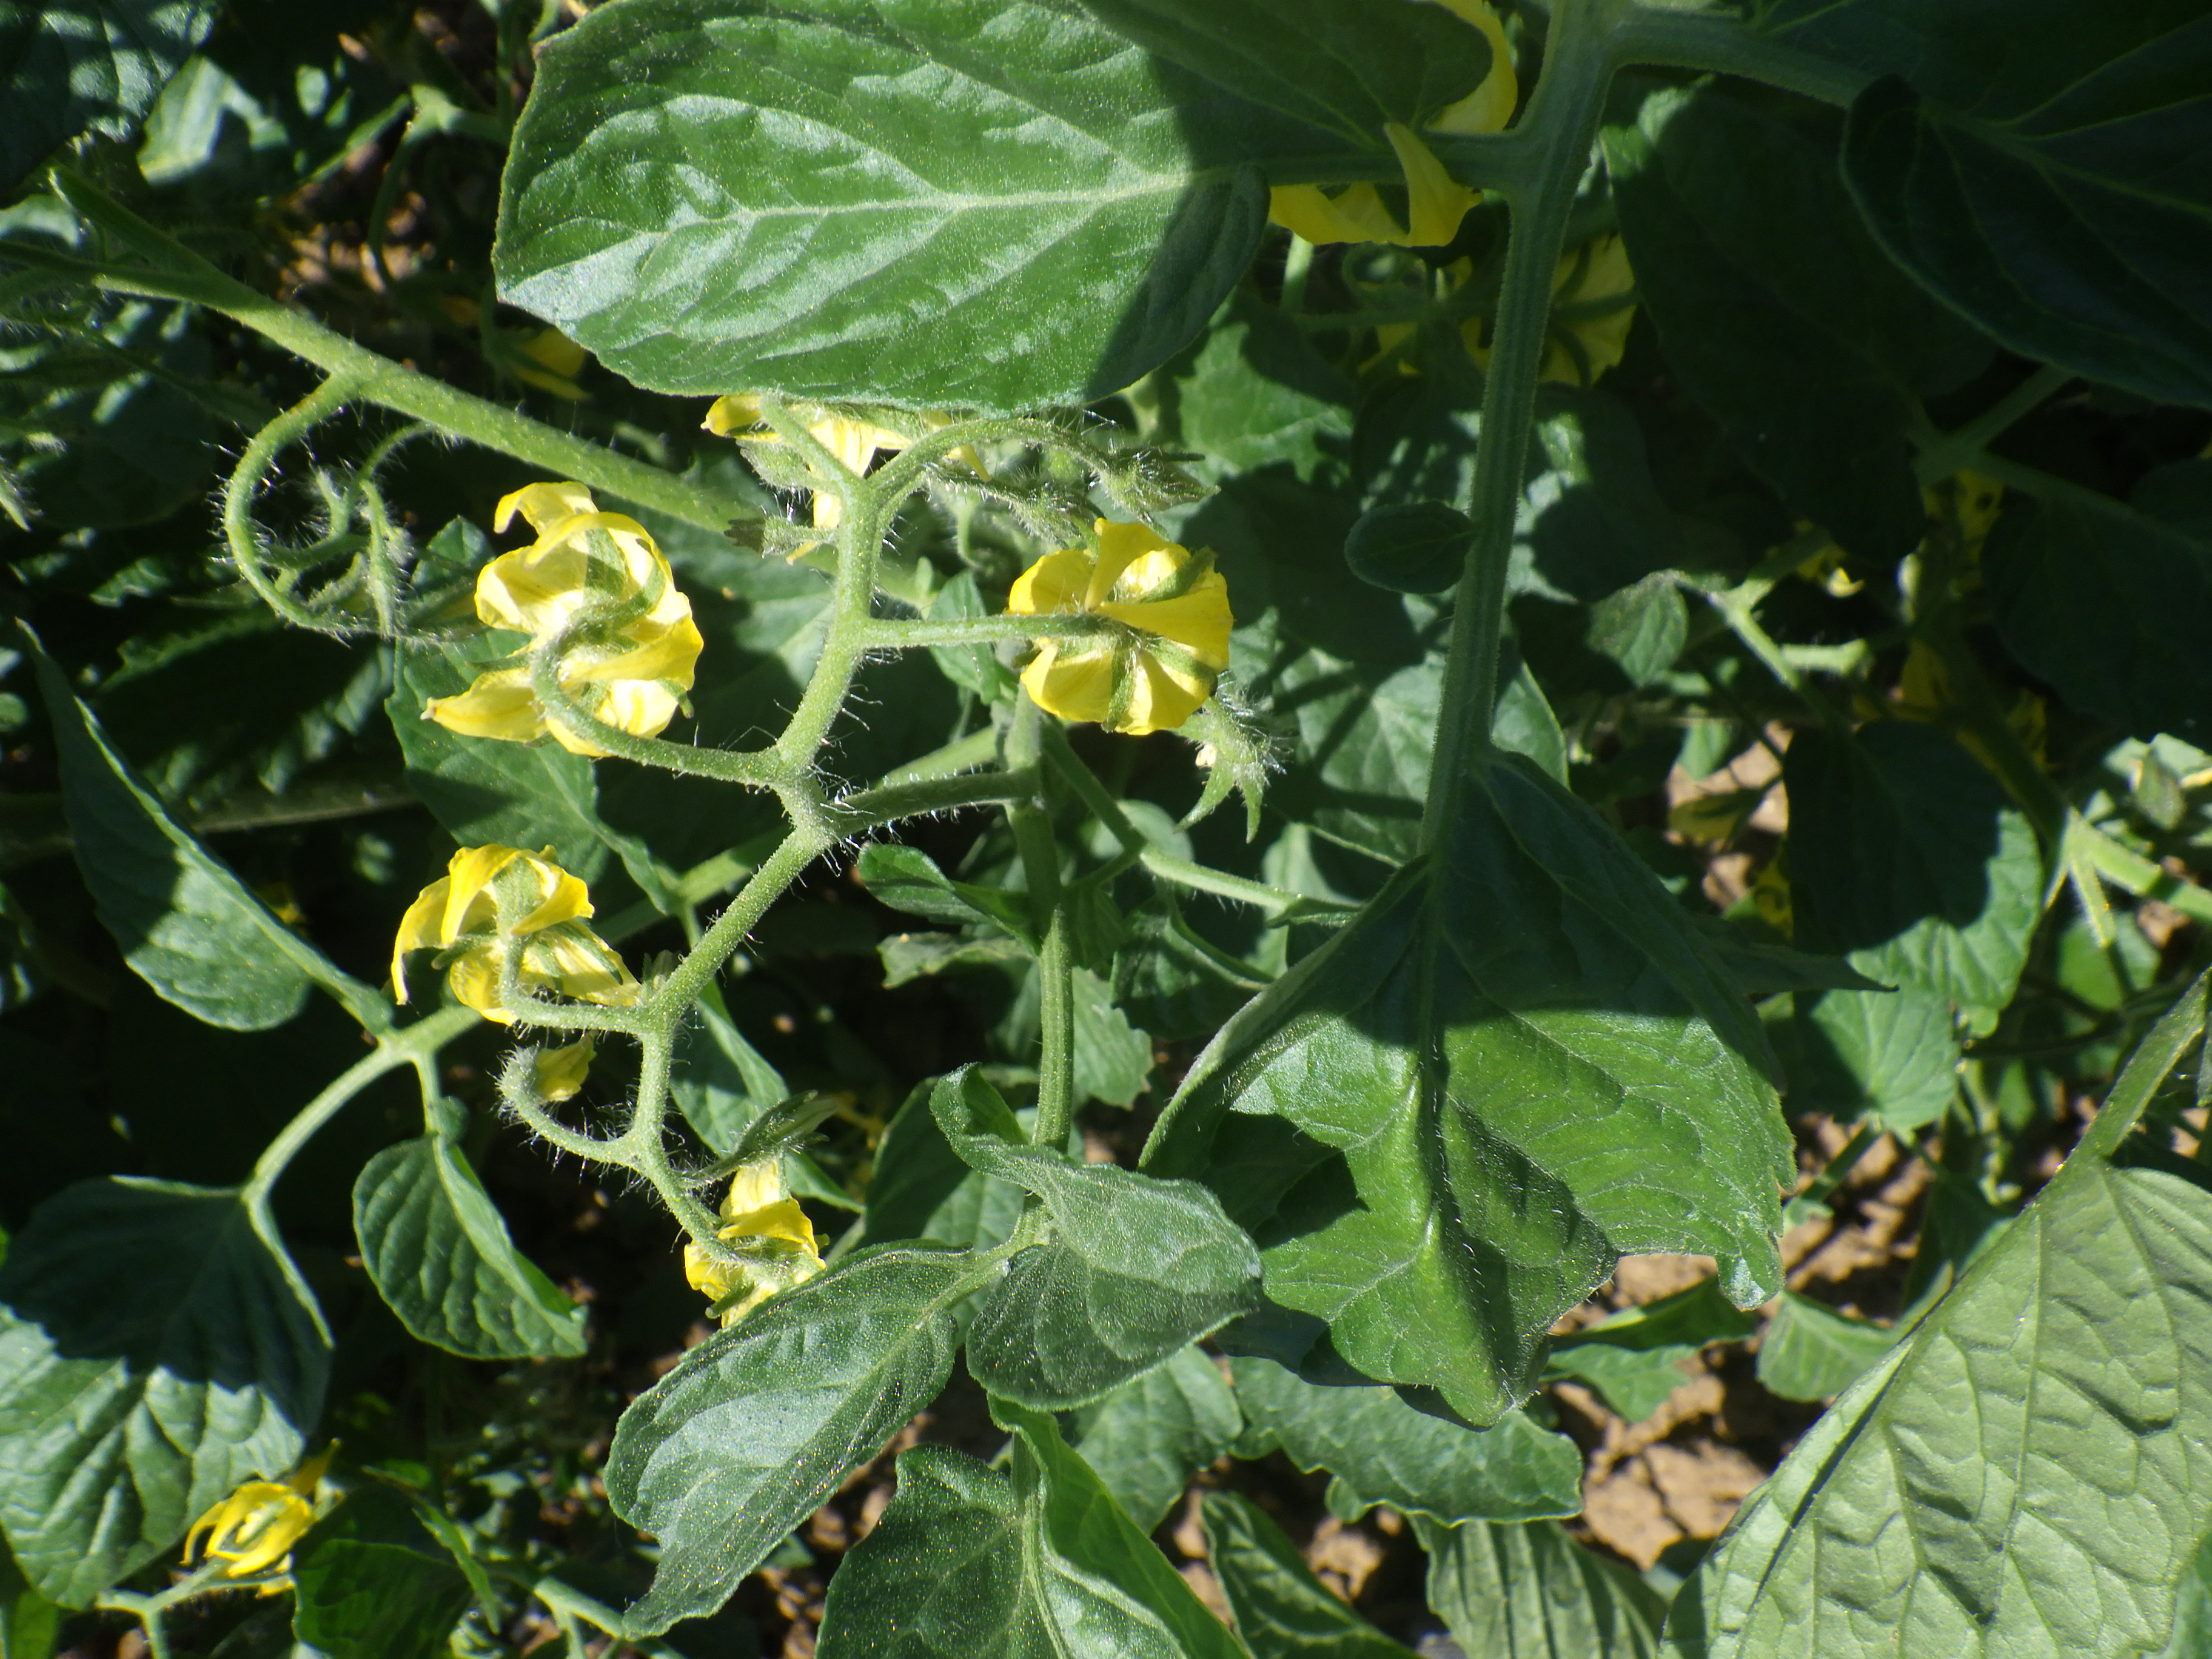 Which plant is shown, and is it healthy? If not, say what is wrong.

tomato, aphids
